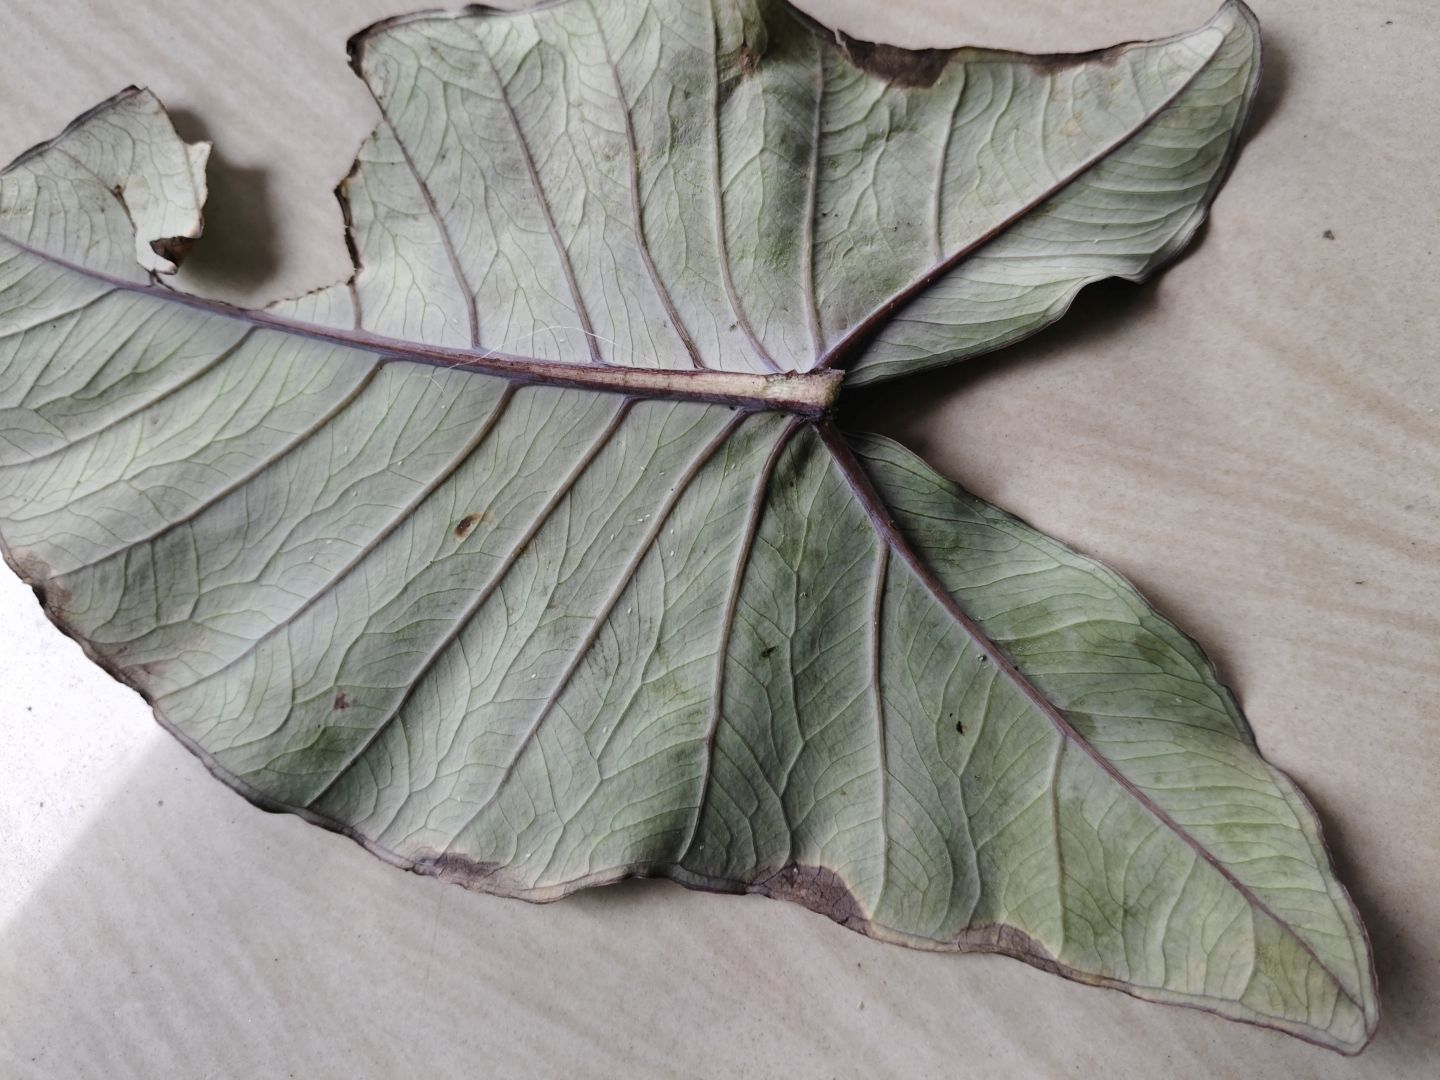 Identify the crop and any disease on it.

taro, leaf blight
